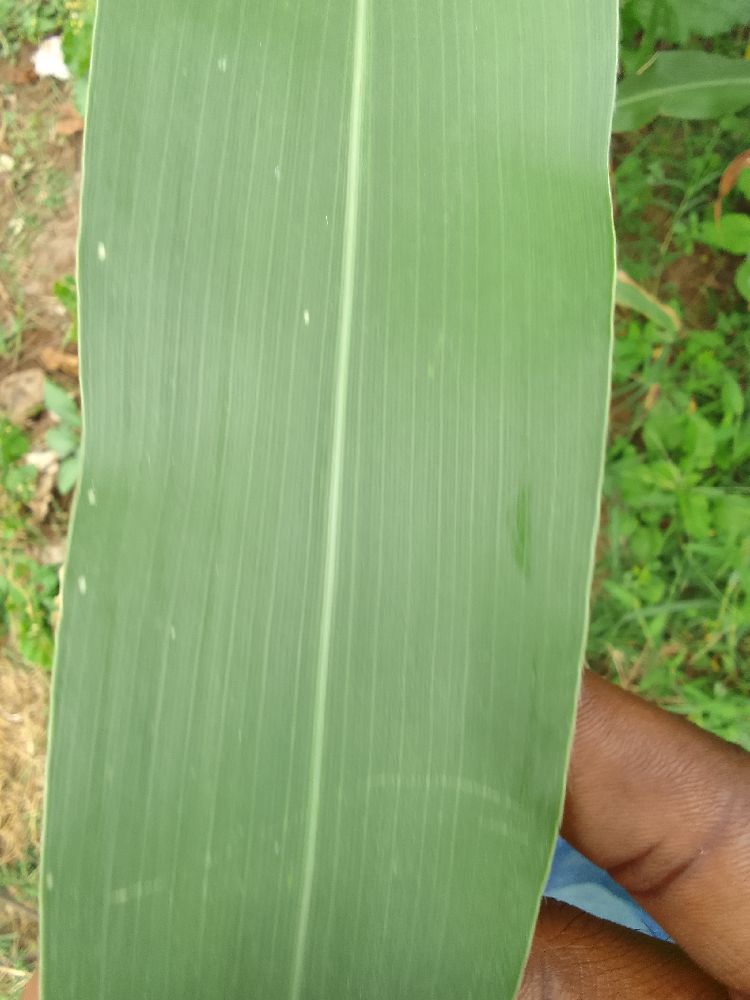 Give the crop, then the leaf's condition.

maize, healthy
